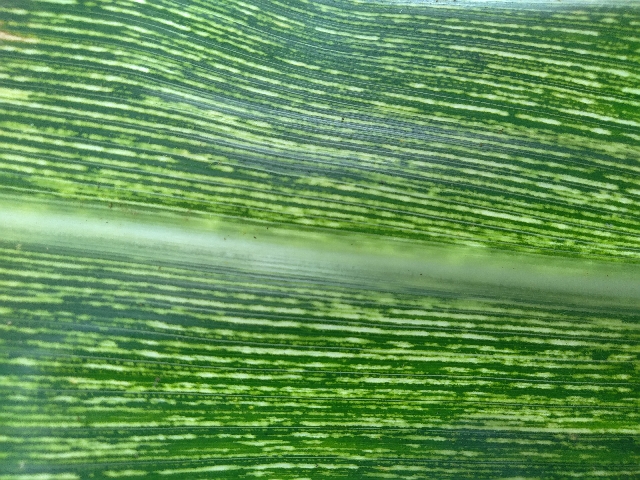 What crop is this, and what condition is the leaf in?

maize, maize streak virus
